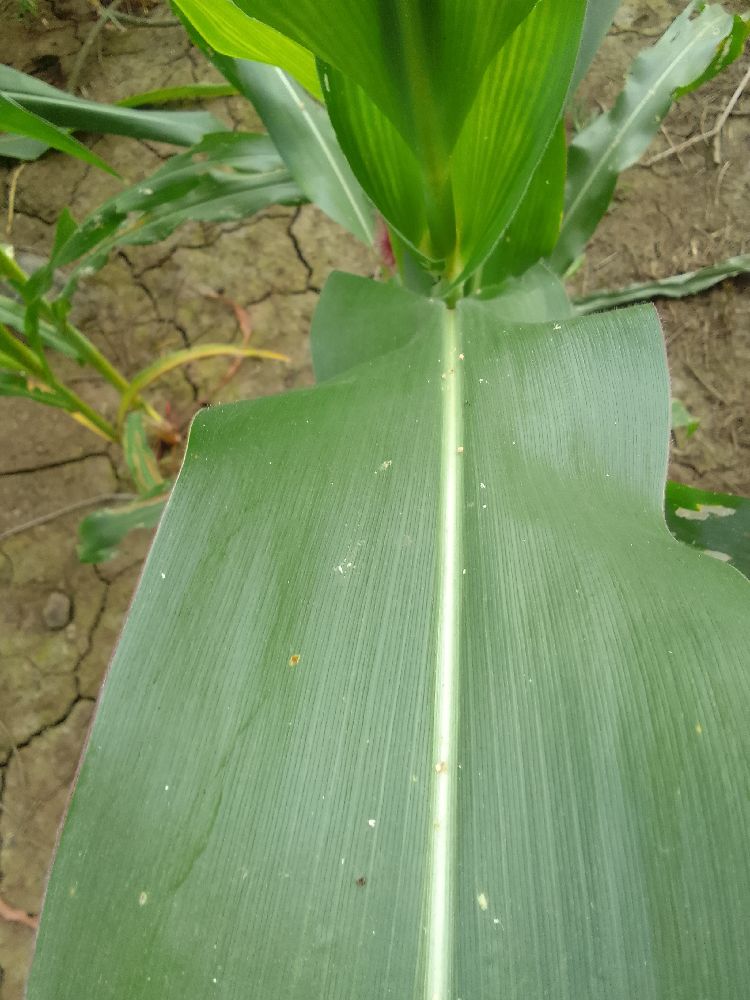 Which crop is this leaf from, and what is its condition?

maize, healthy
